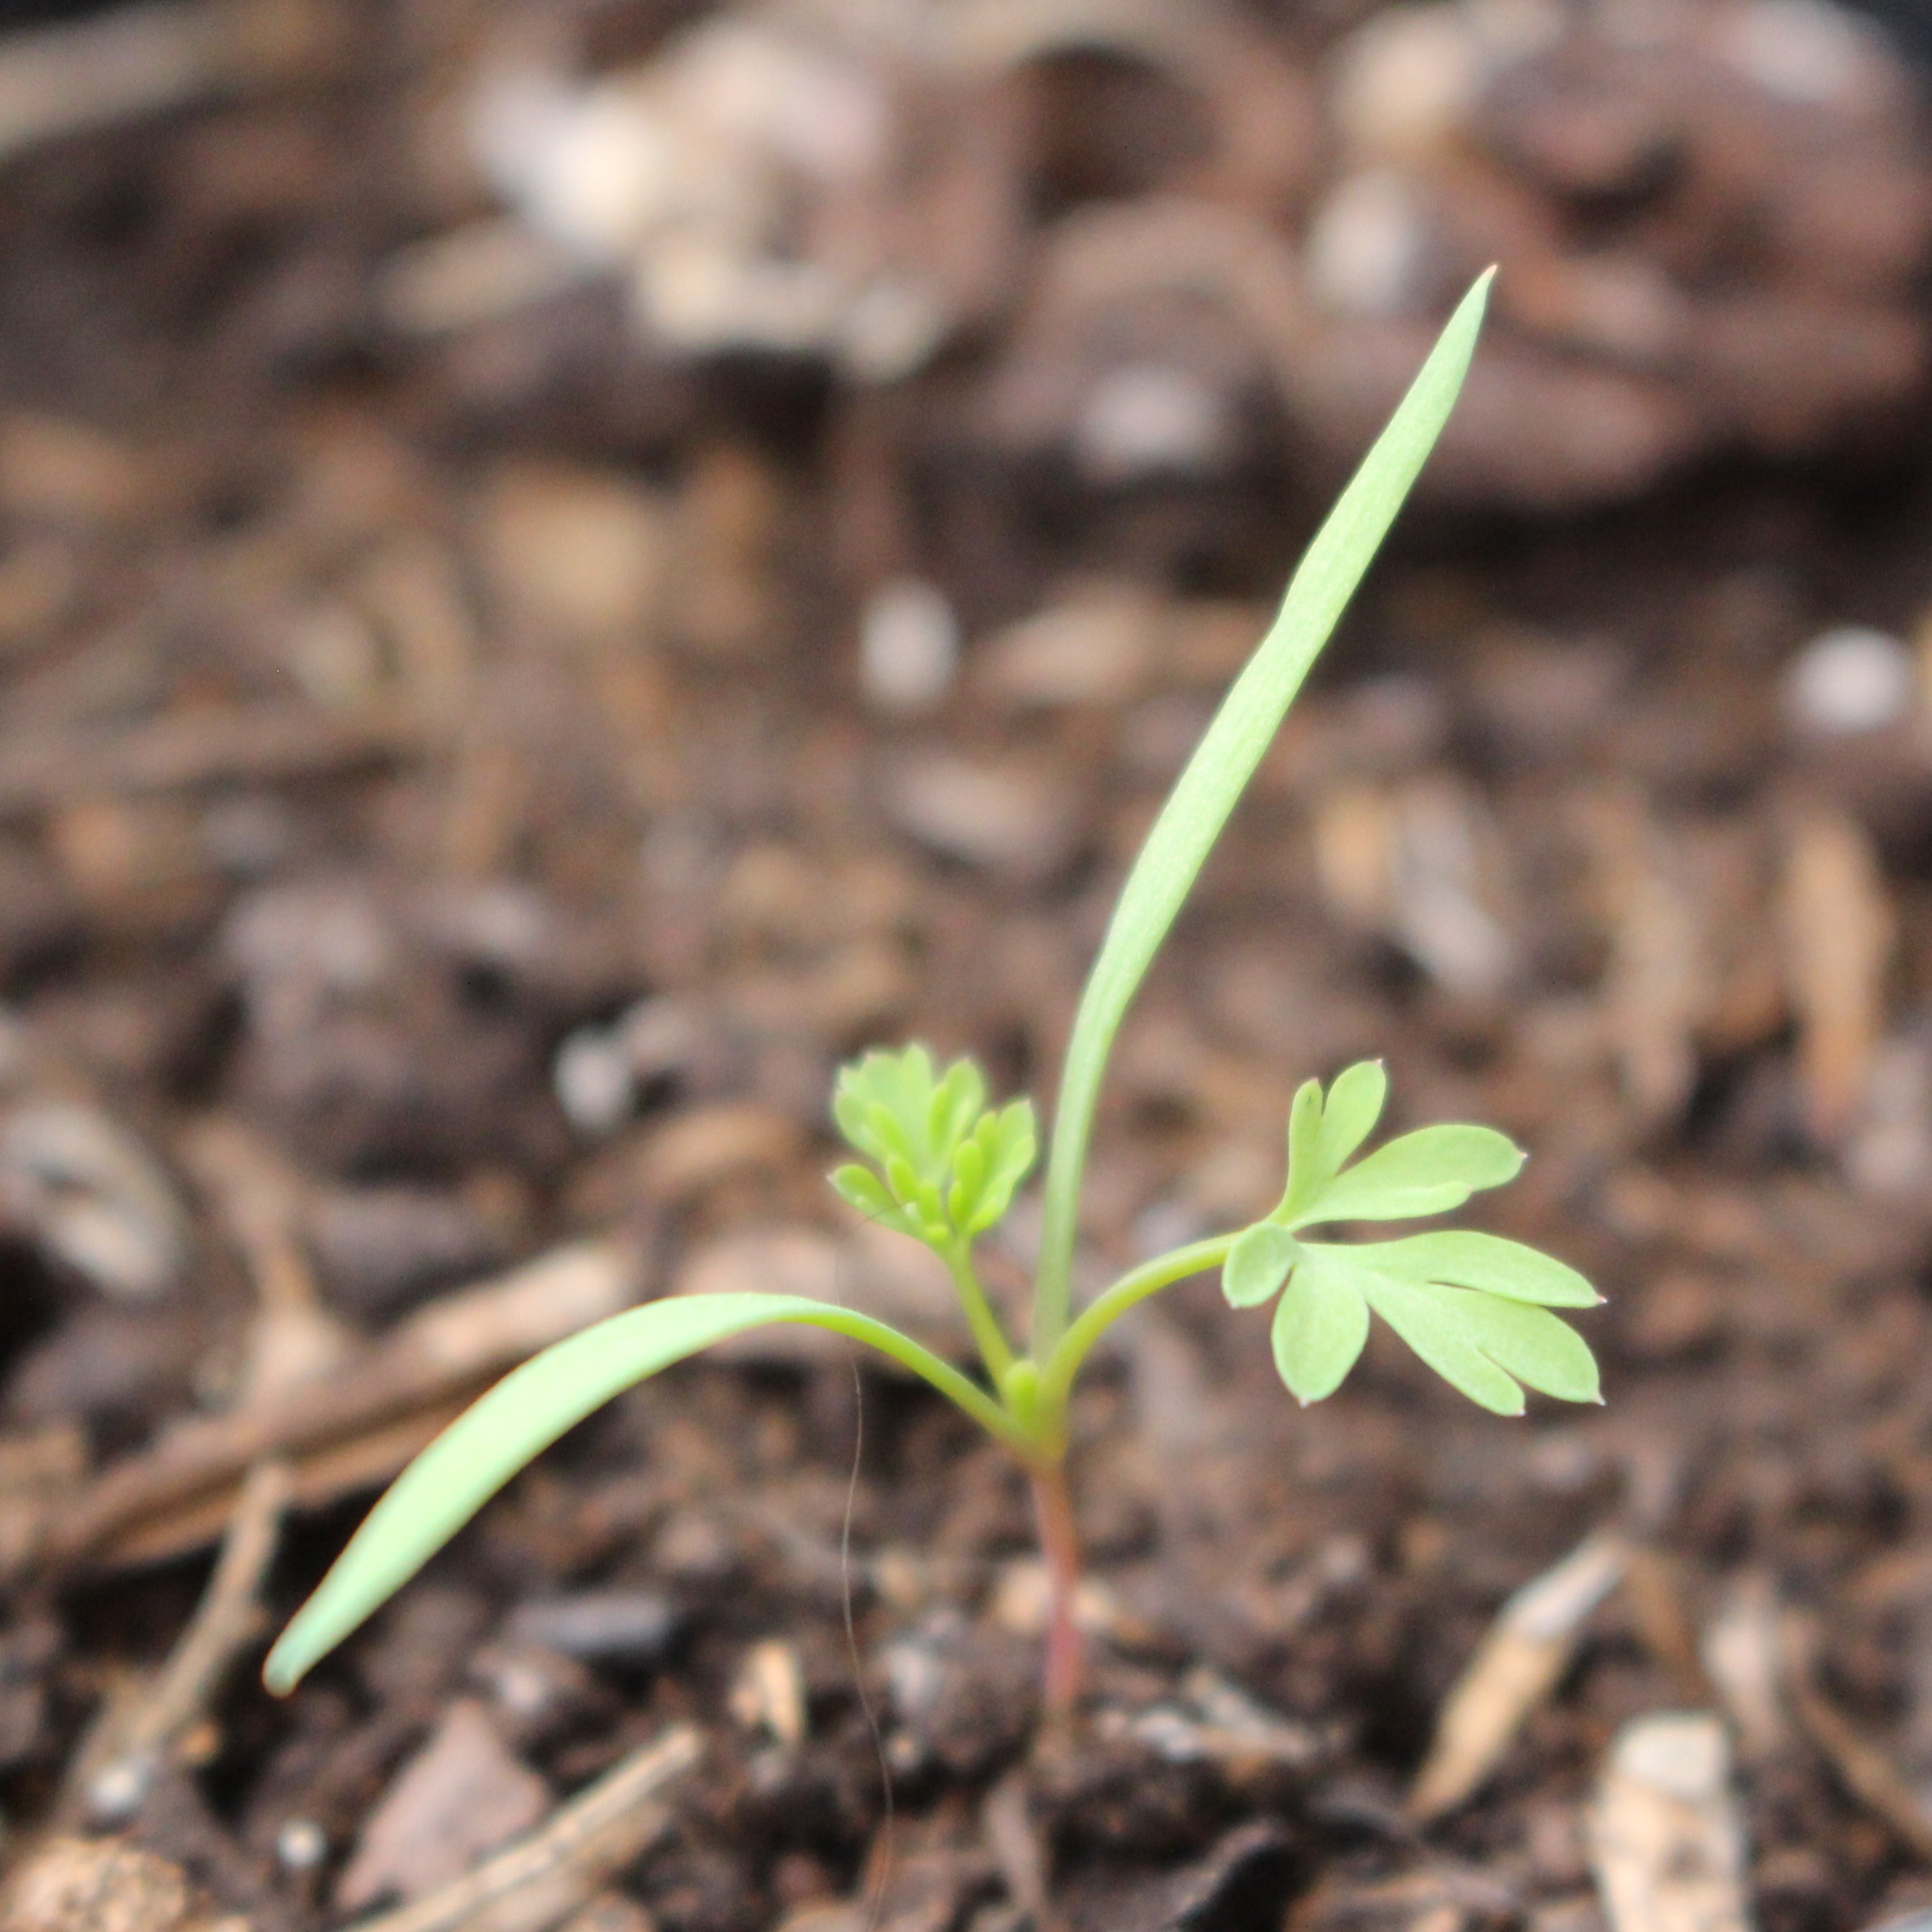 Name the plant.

Fumaria officinalis
